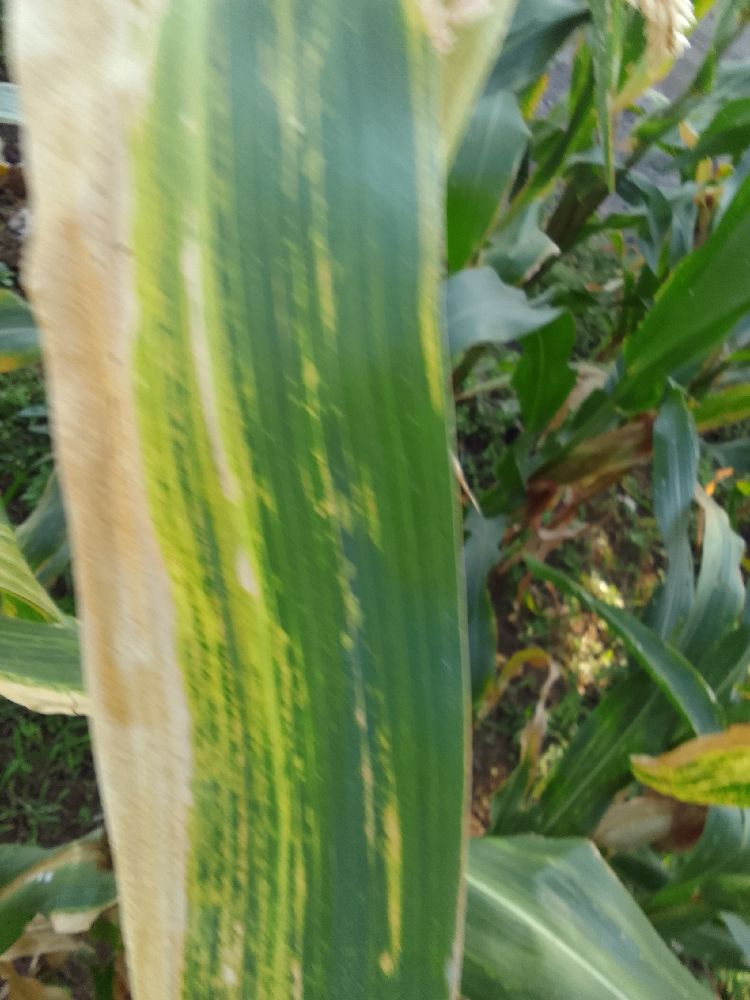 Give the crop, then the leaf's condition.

maize, maize lethal necrosis
